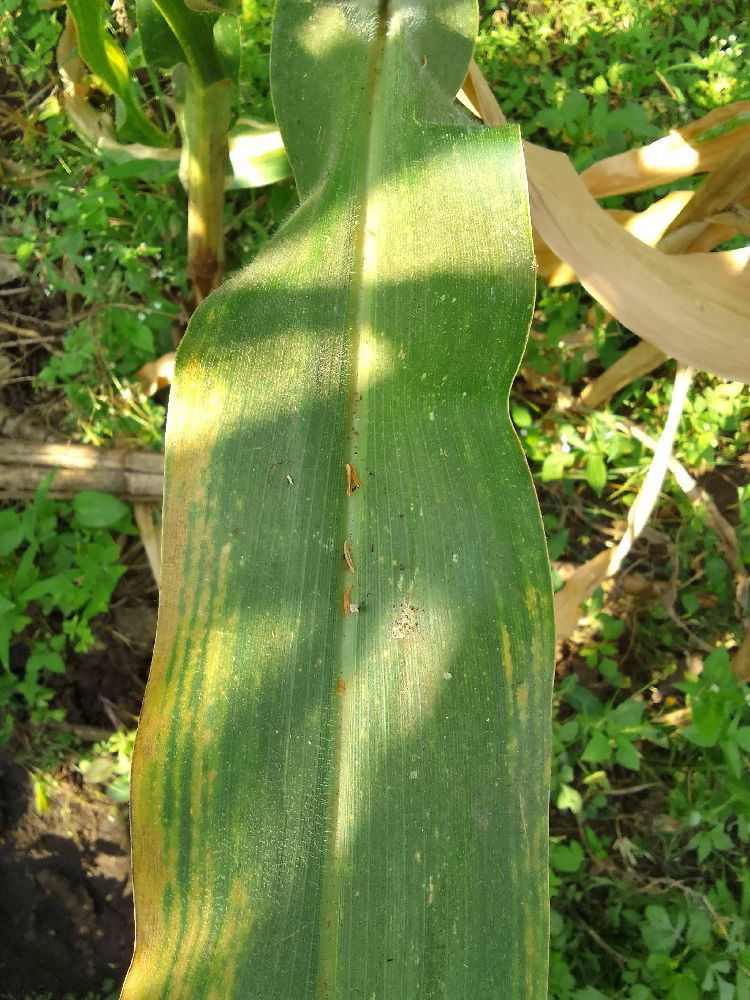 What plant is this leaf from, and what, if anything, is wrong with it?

maize, maize lethal necrosis
